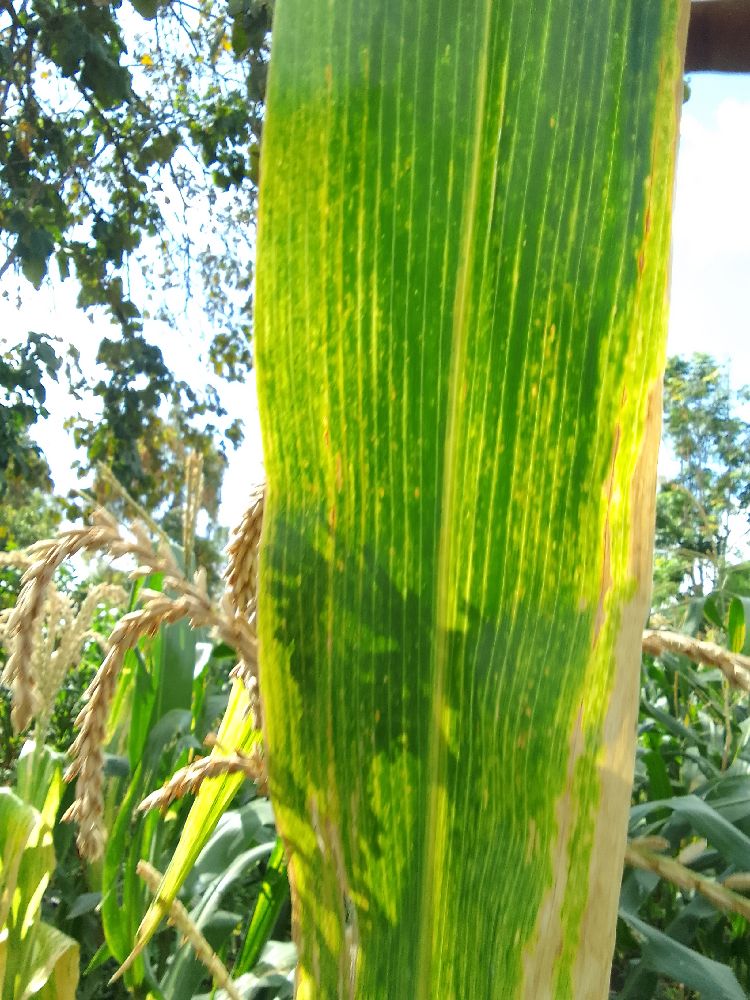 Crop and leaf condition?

maize, maize lethal necrosis
